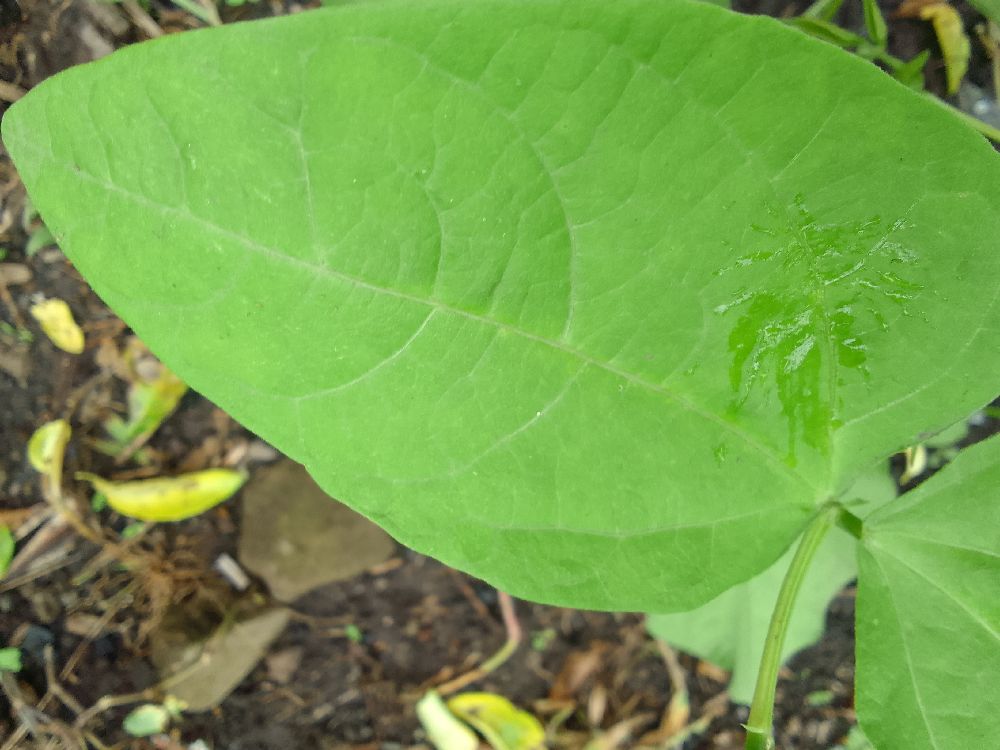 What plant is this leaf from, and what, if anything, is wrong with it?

common bean, healthy
